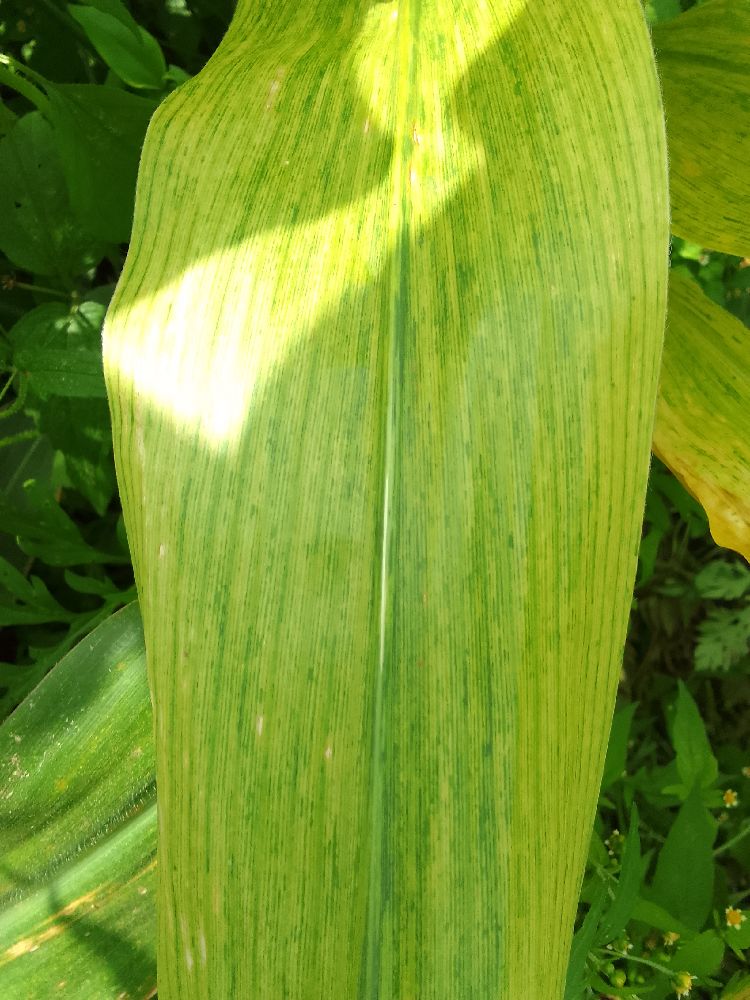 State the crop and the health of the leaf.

maize, maize lethal necrosis
